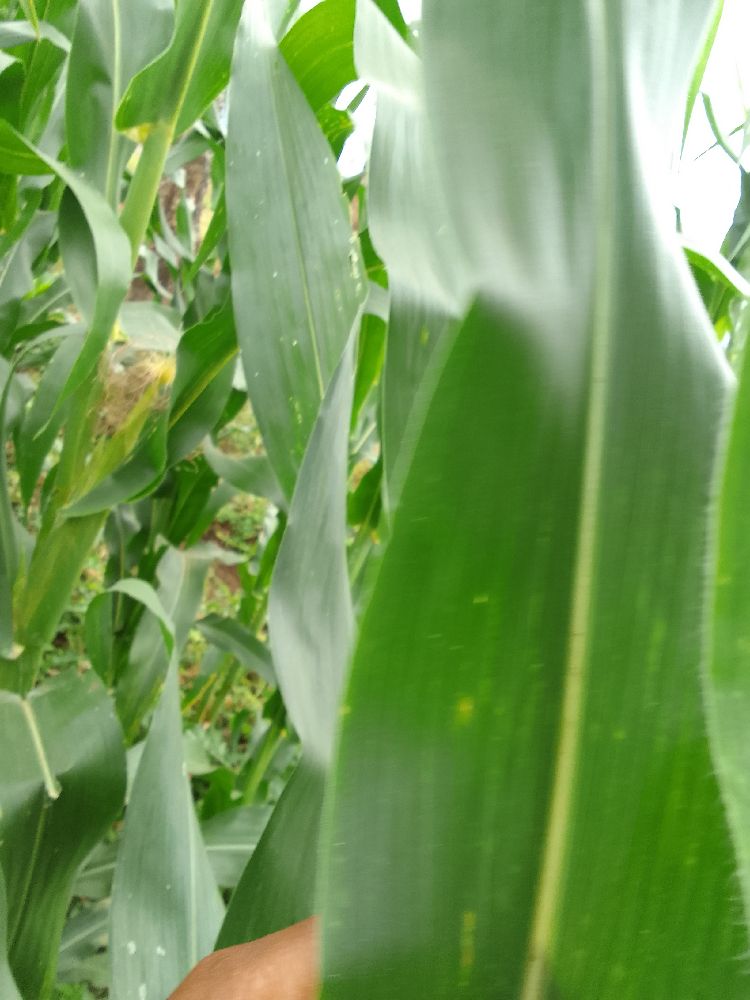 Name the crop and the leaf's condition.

maize, healthy
